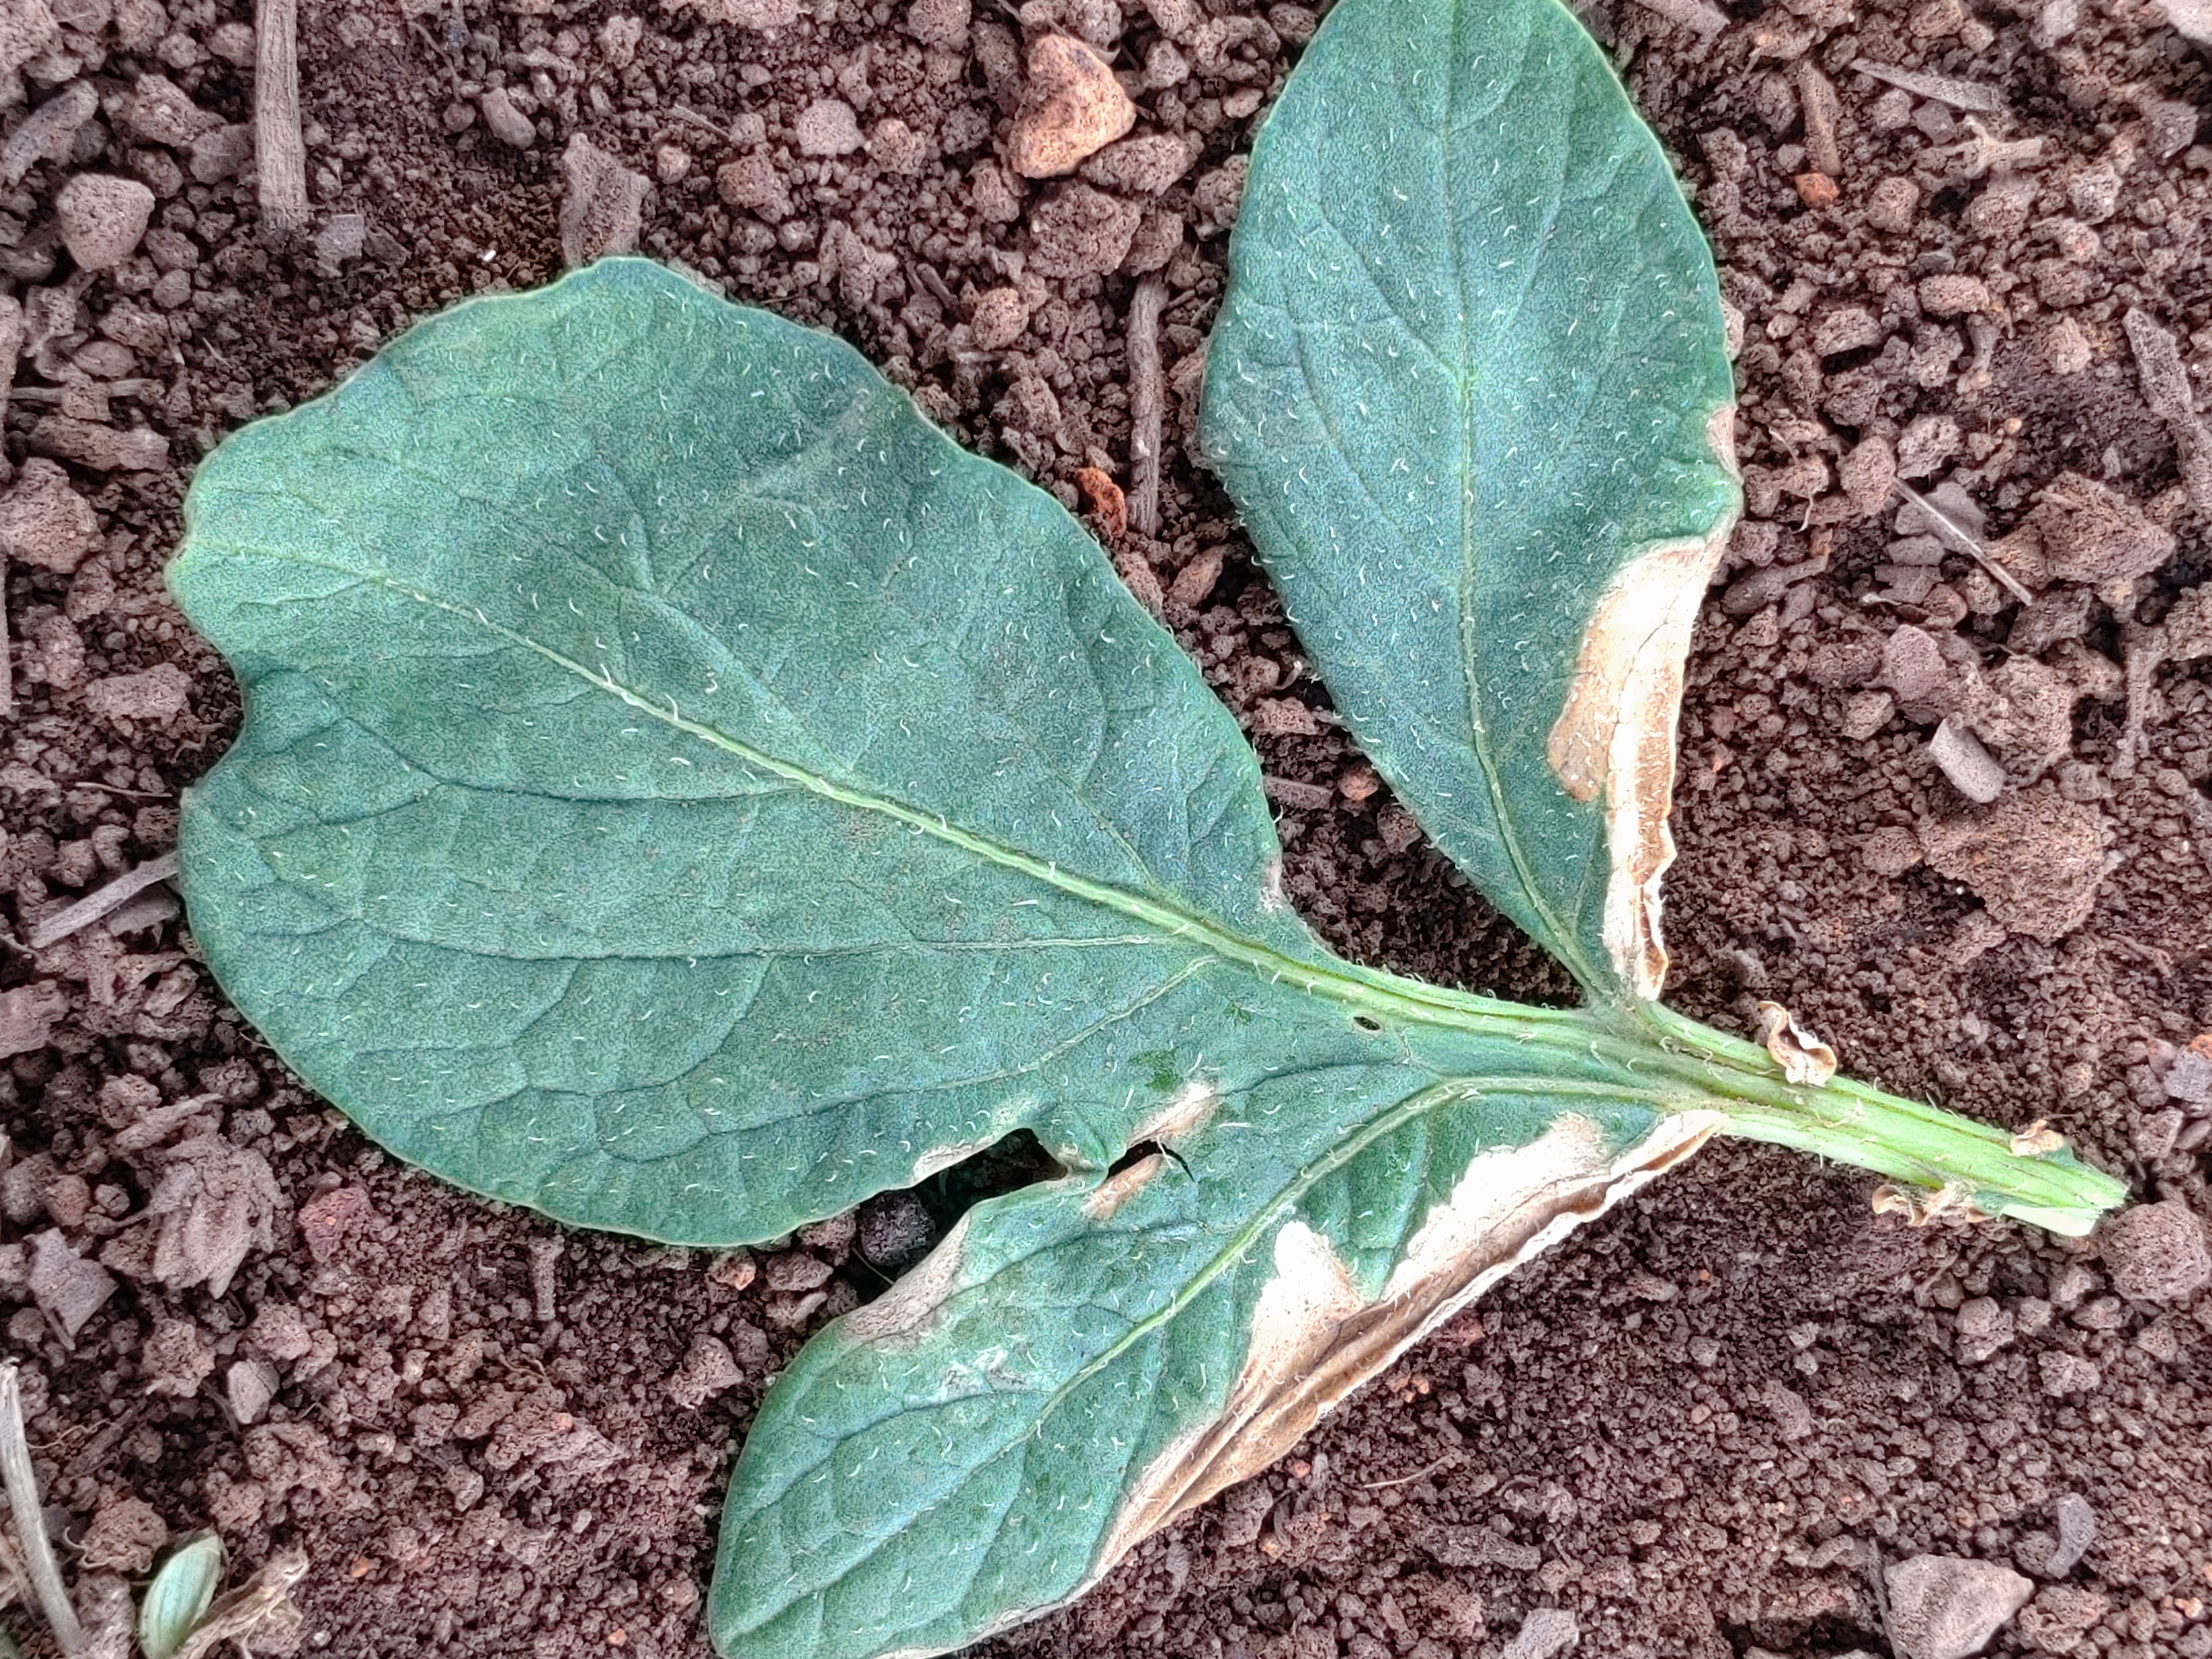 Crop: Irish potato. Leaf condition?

early blight
